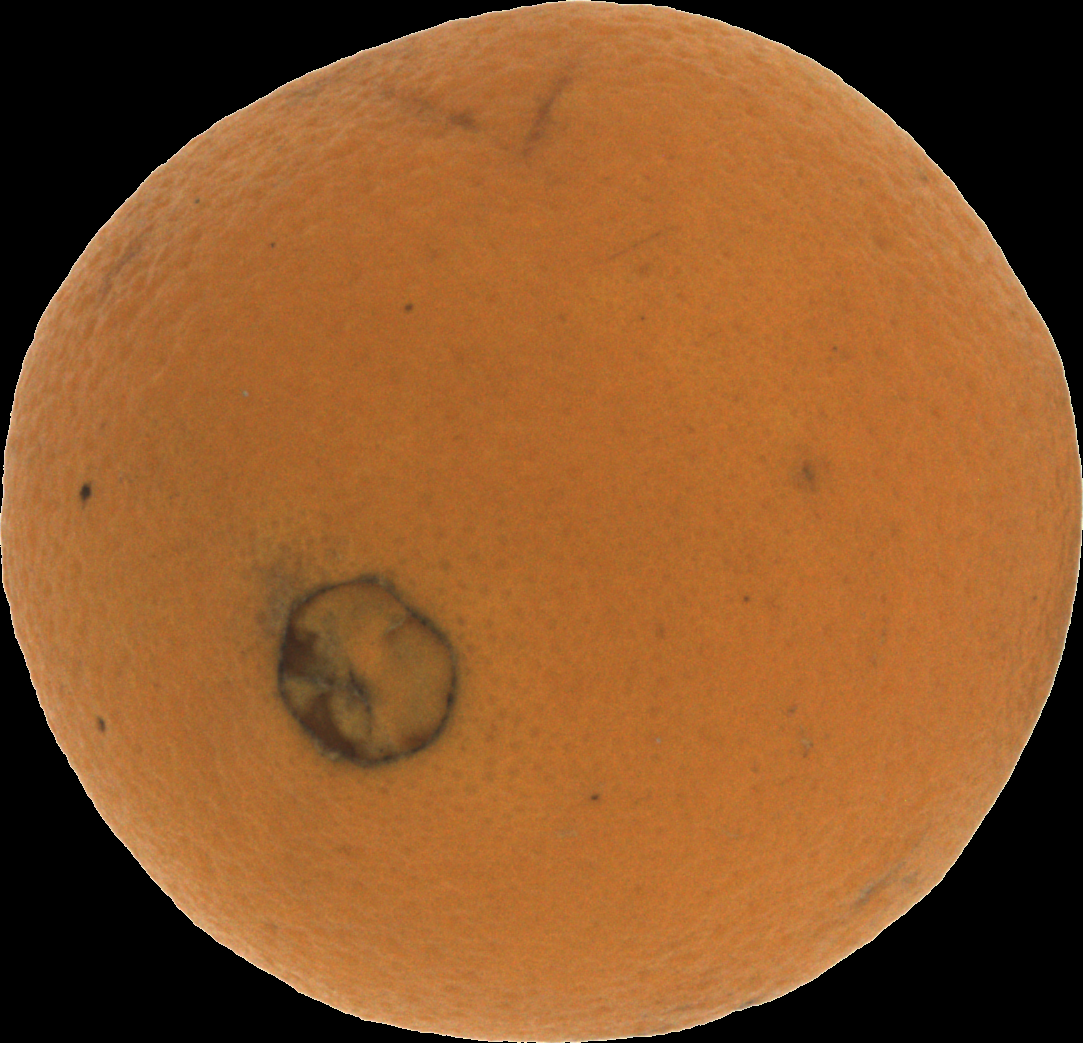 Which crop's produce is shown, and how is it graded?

orange, bad
